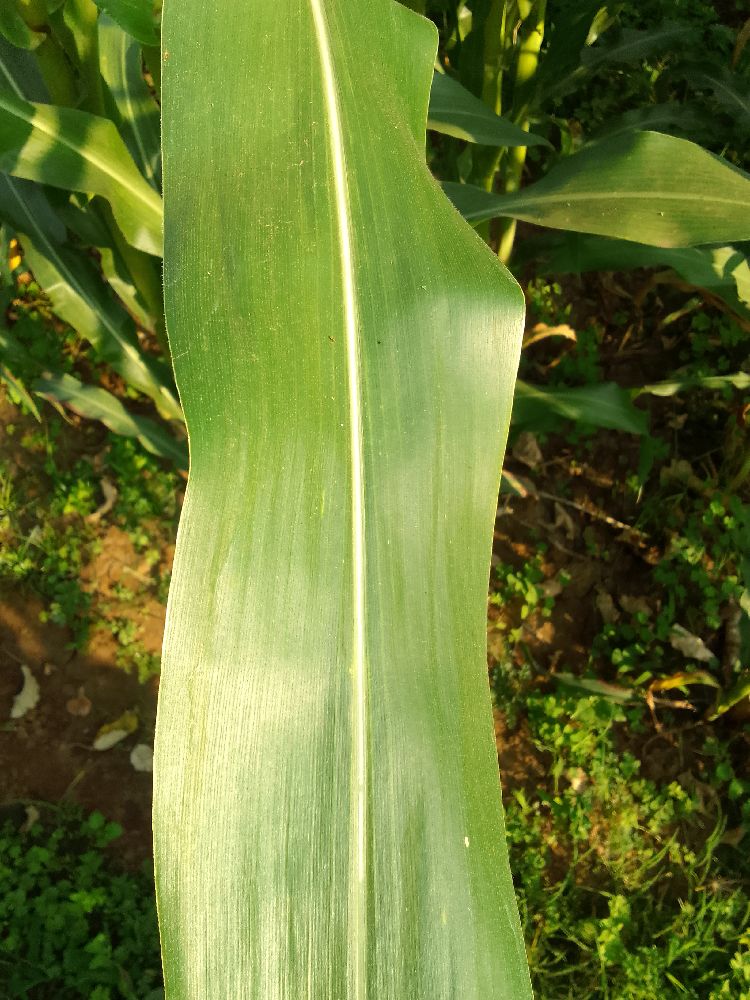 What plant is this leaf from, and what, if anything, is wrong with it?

maize, healthy
